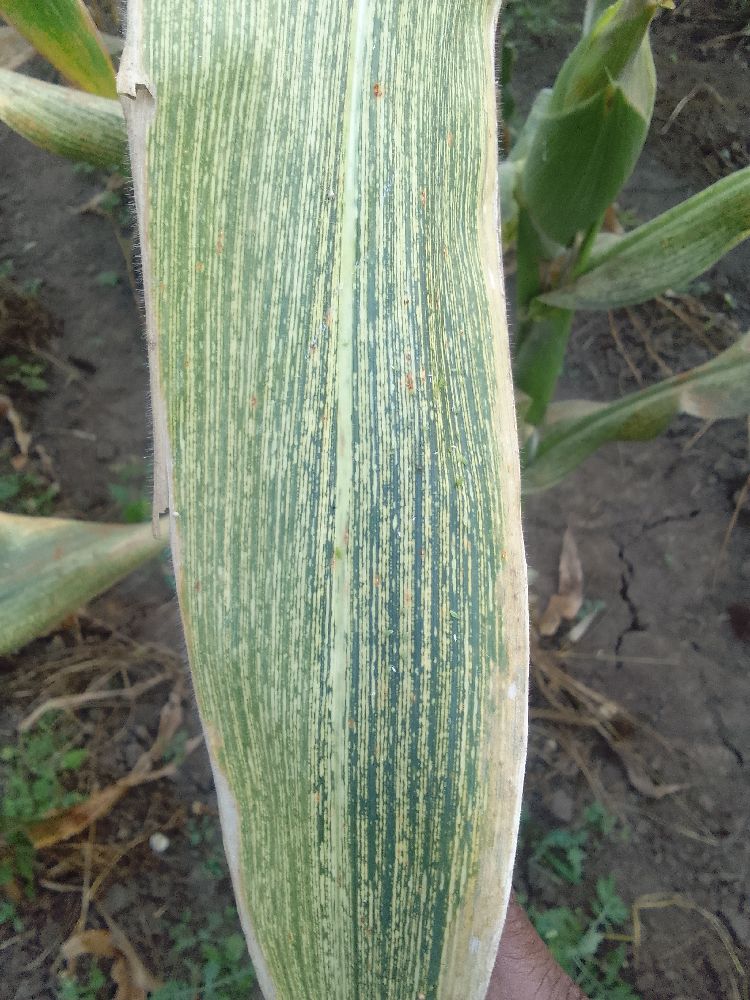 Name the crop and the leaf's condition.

maize, maize streak virus
